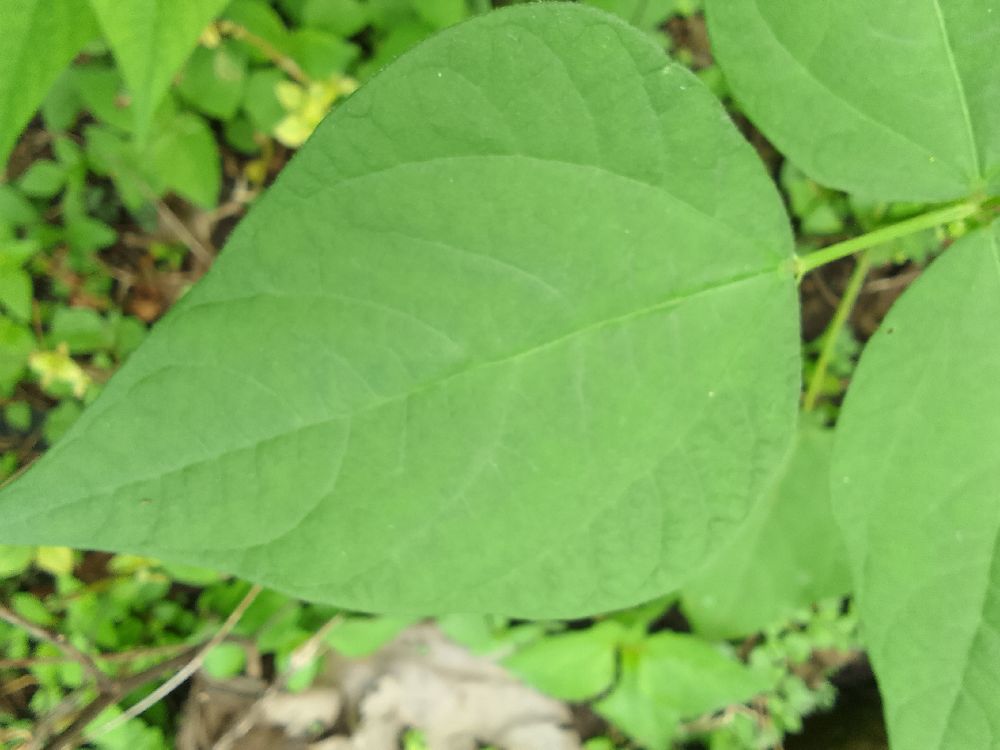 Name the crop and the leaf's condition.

common bean, healthy
